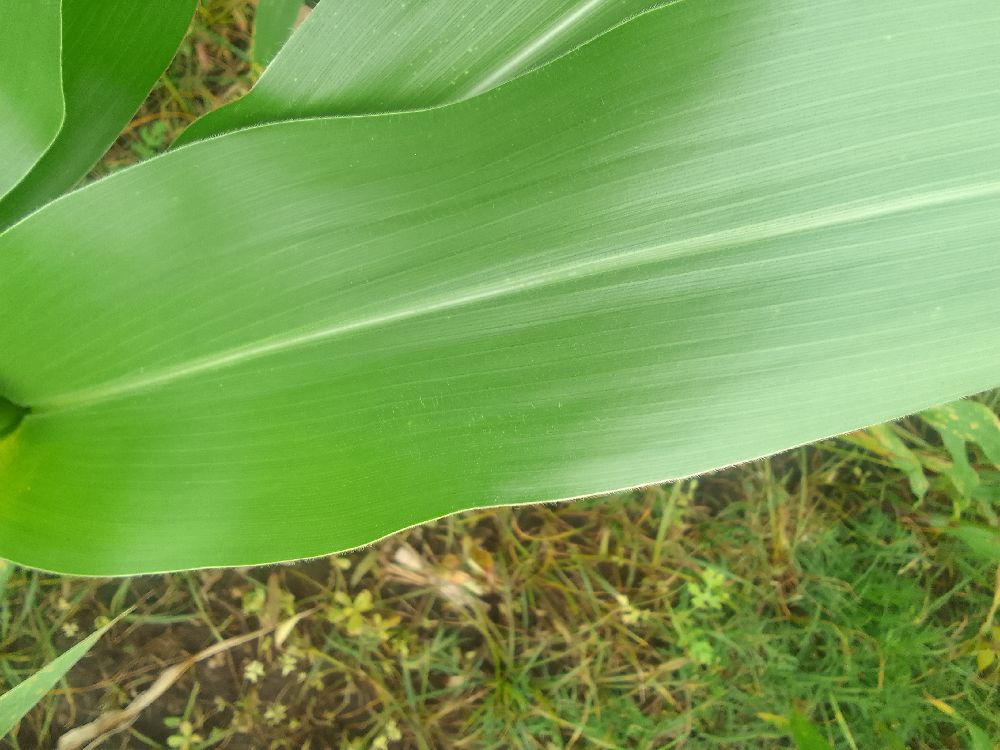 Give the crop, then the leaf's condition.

maize, healthy
